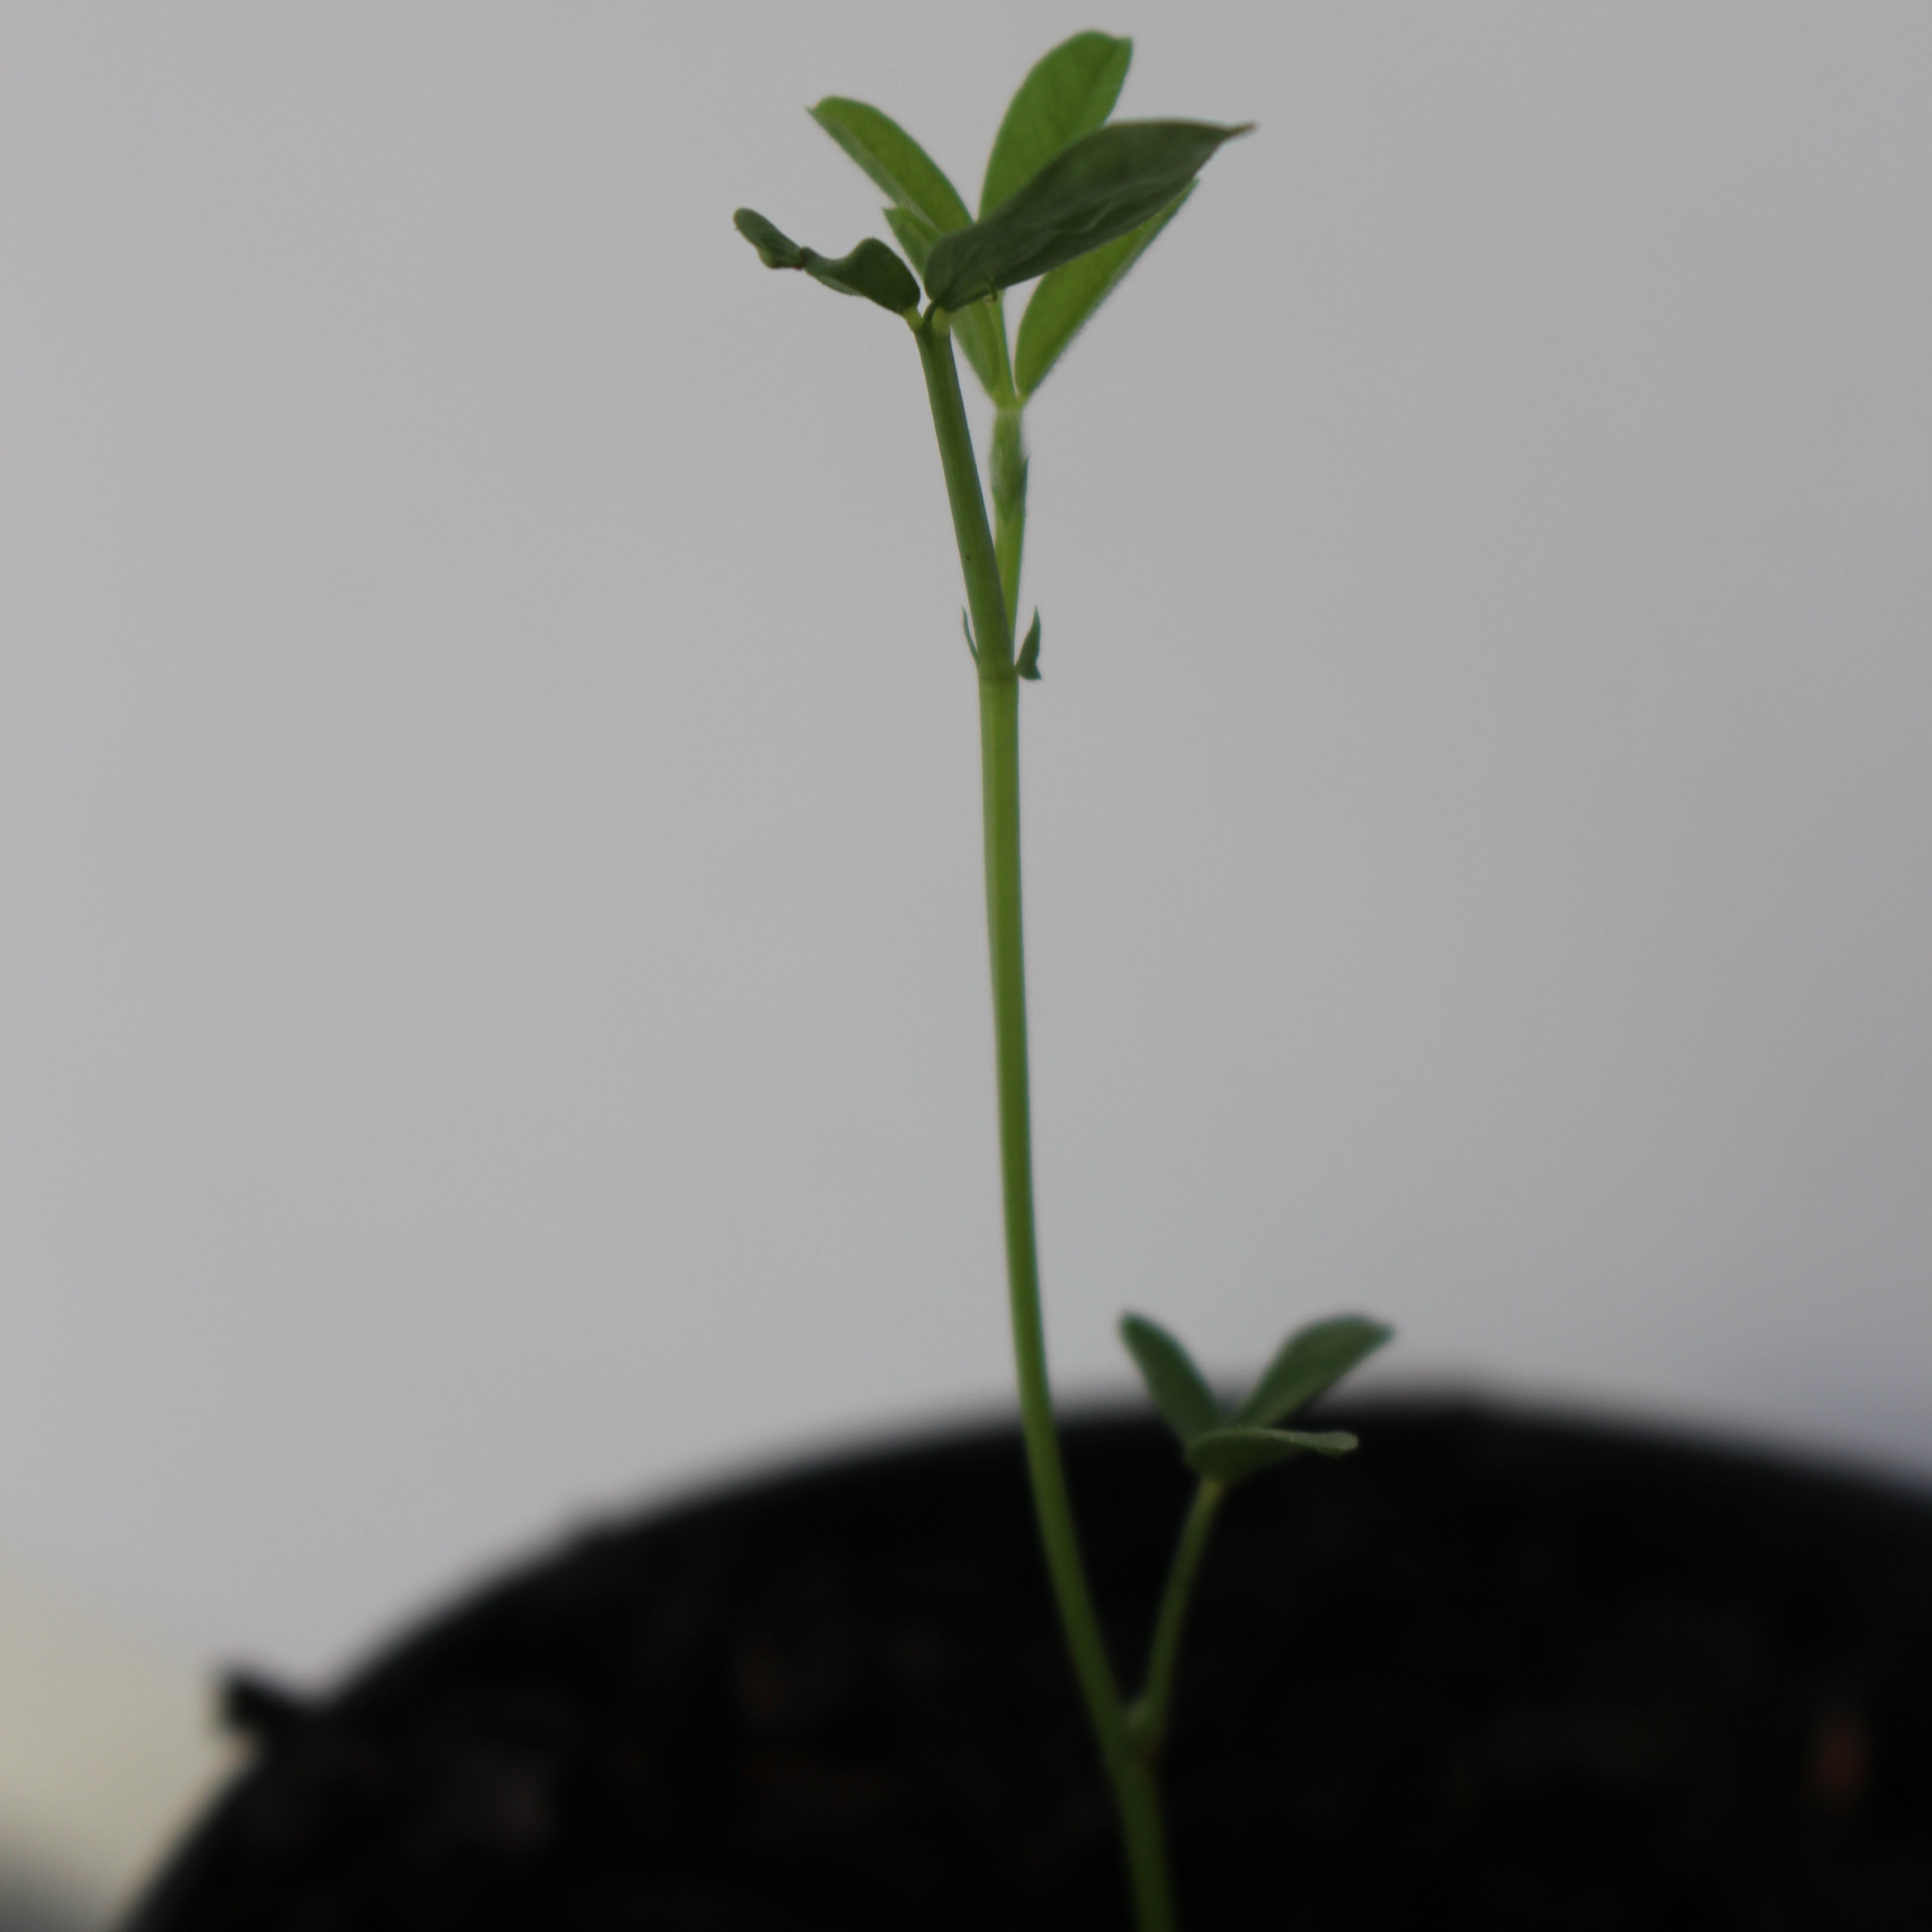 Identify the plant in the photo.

Vicia sativa
